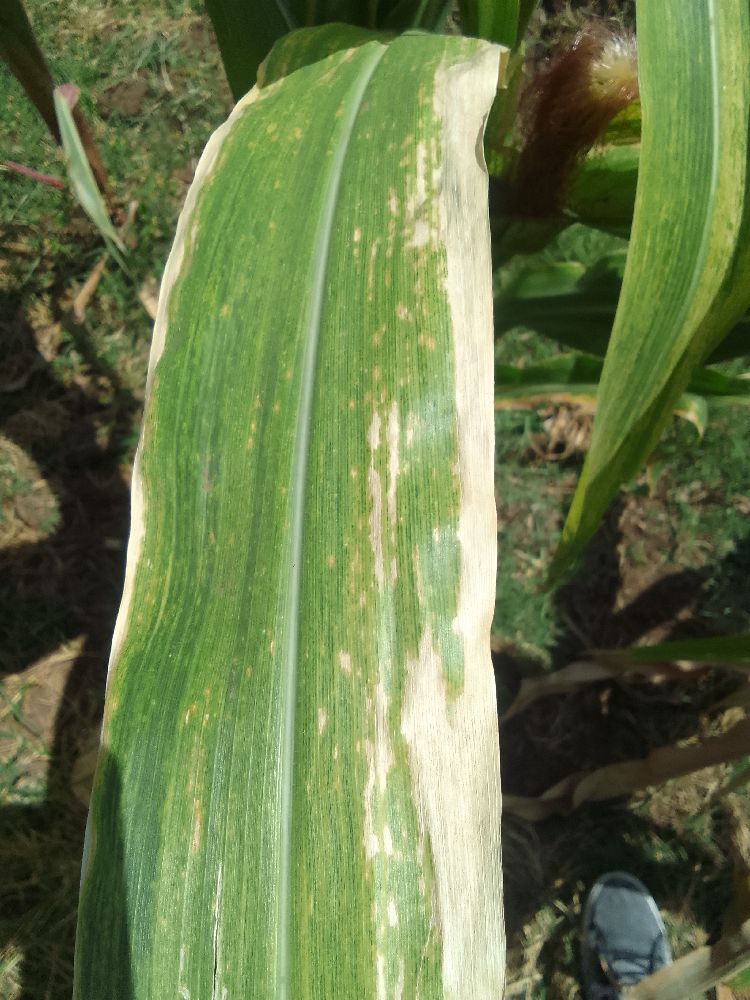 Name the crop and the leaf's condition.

maize, maize lethal necrosis
